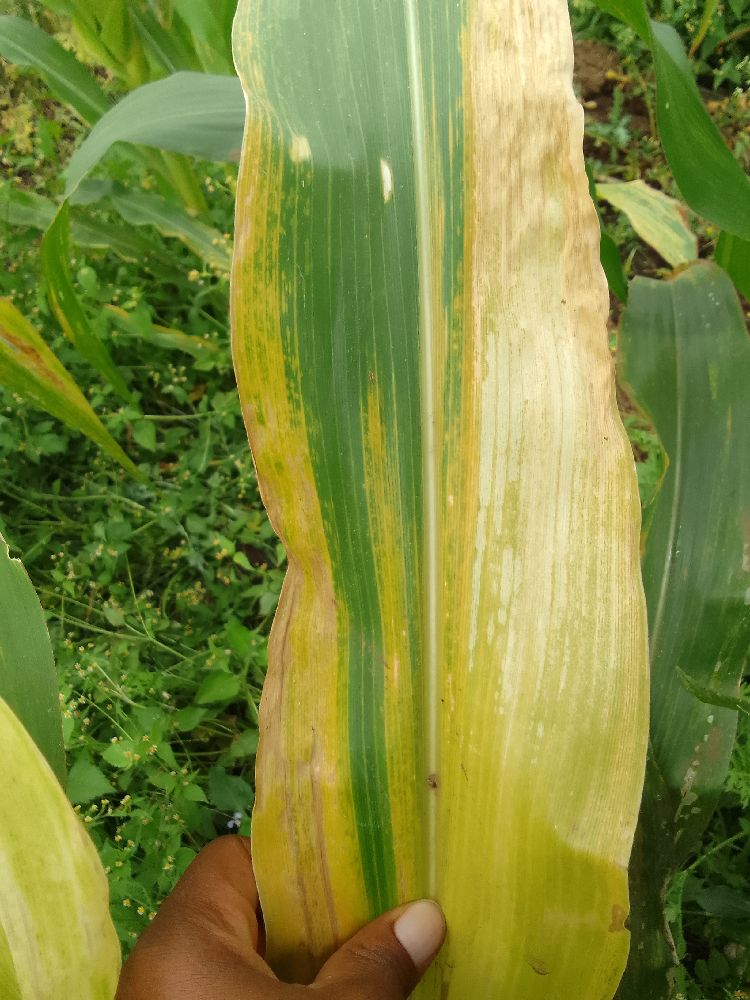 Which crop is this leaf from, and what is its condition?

maize, maize lethal necrosis
